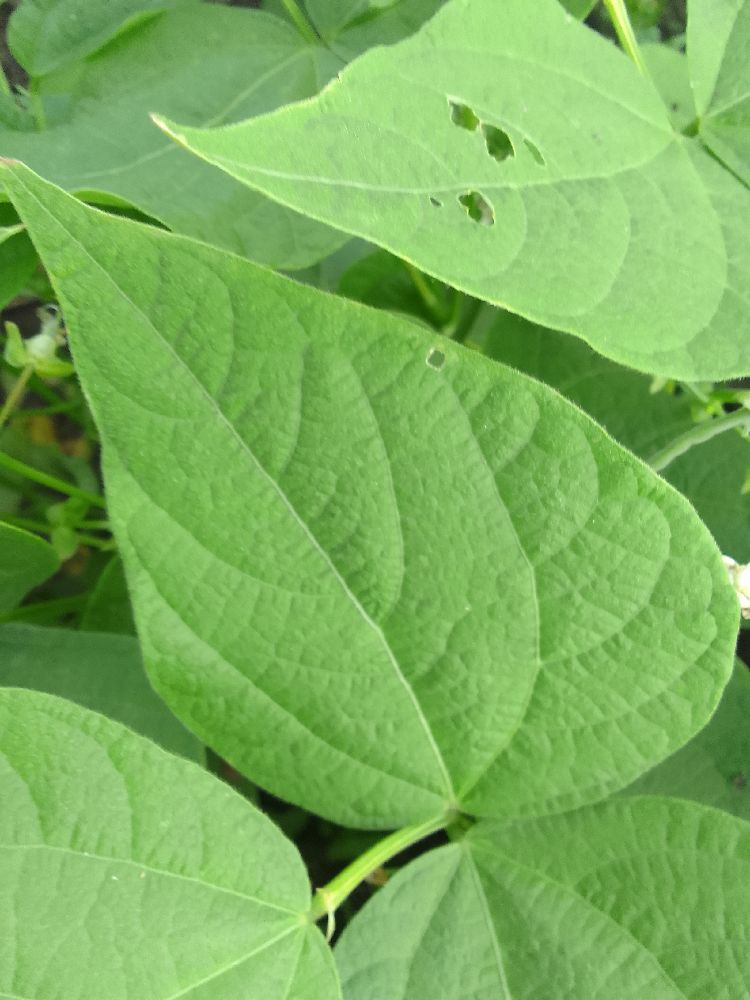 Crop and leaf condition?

common bean, healthy
